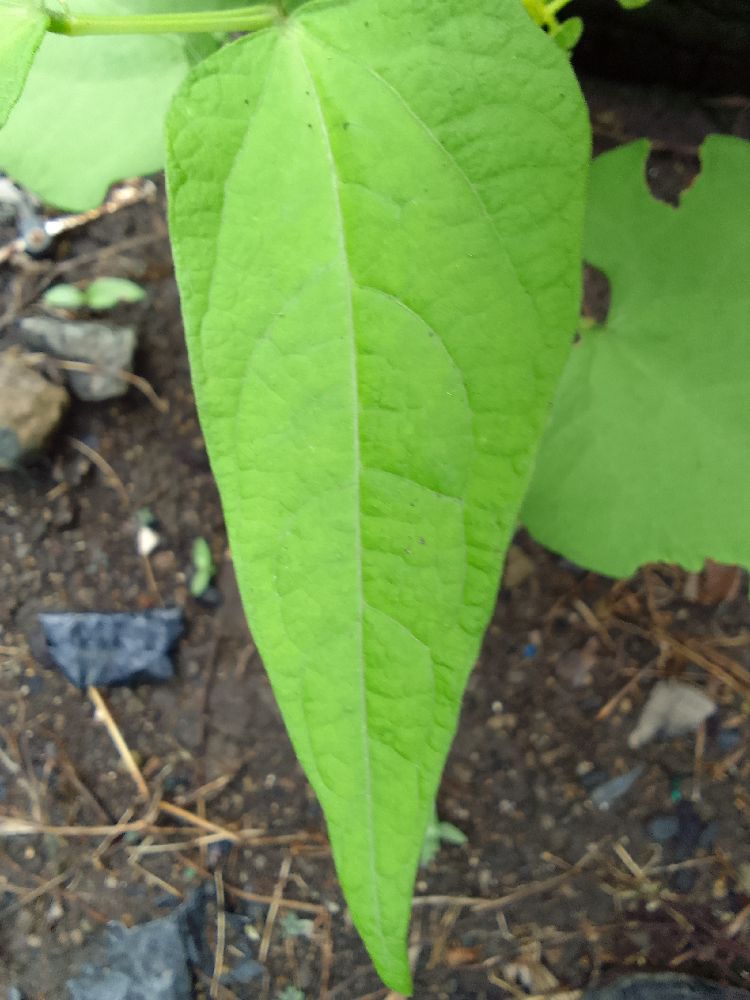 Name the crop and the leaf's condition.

common bean, healthy
